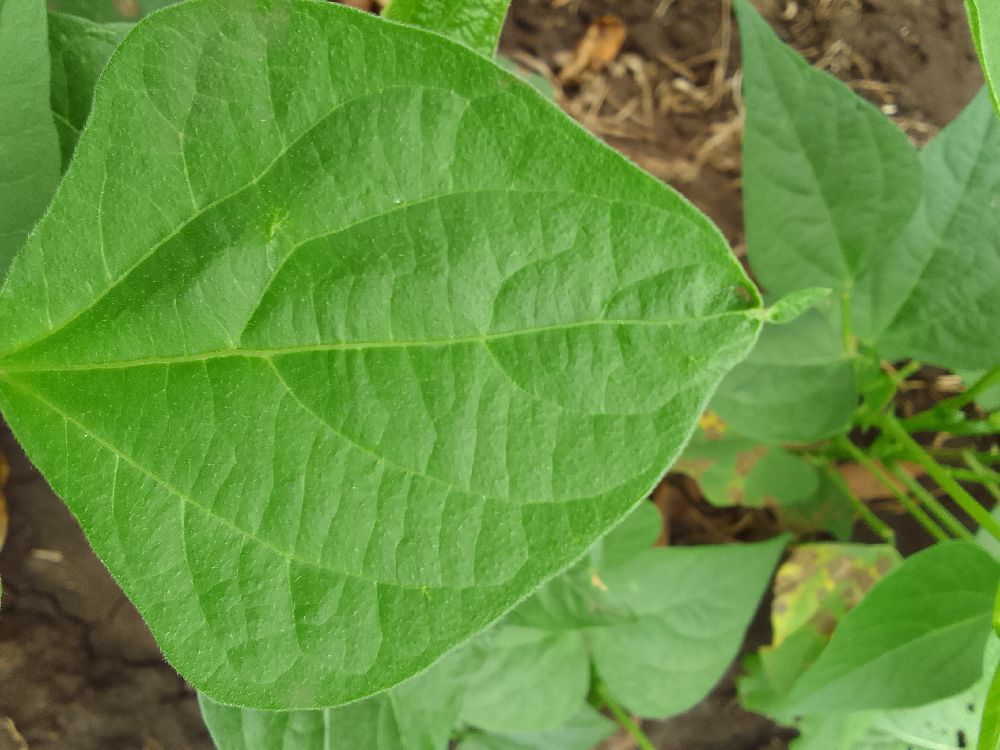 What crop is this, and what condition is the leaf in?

common bean, healthy
